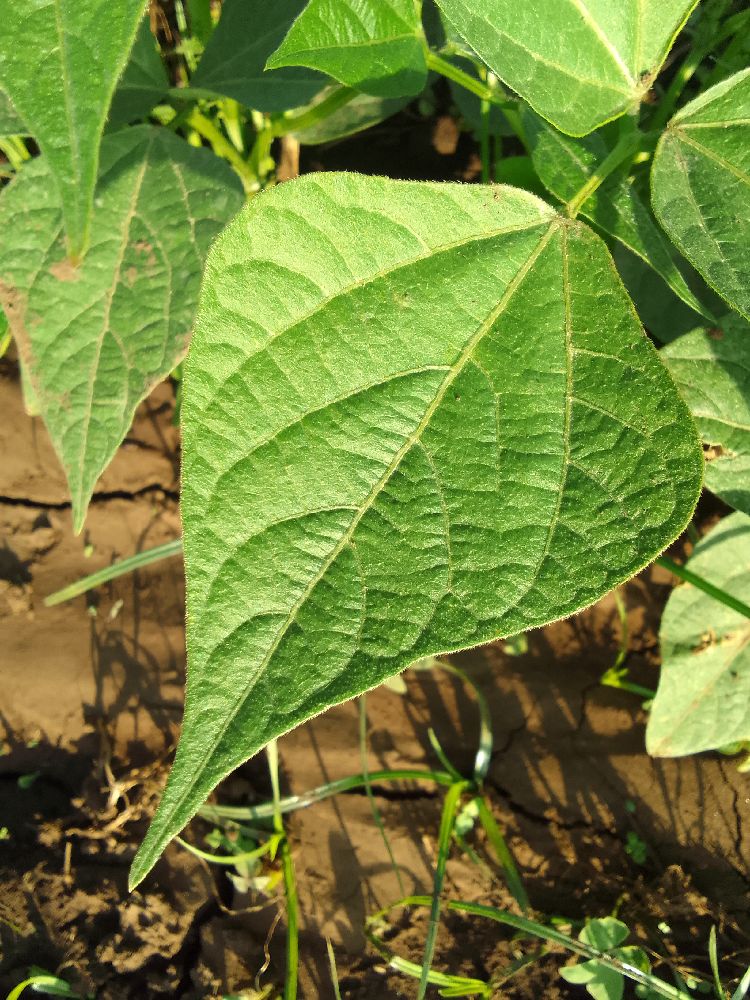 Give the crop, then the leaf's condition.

common bean, healthy
